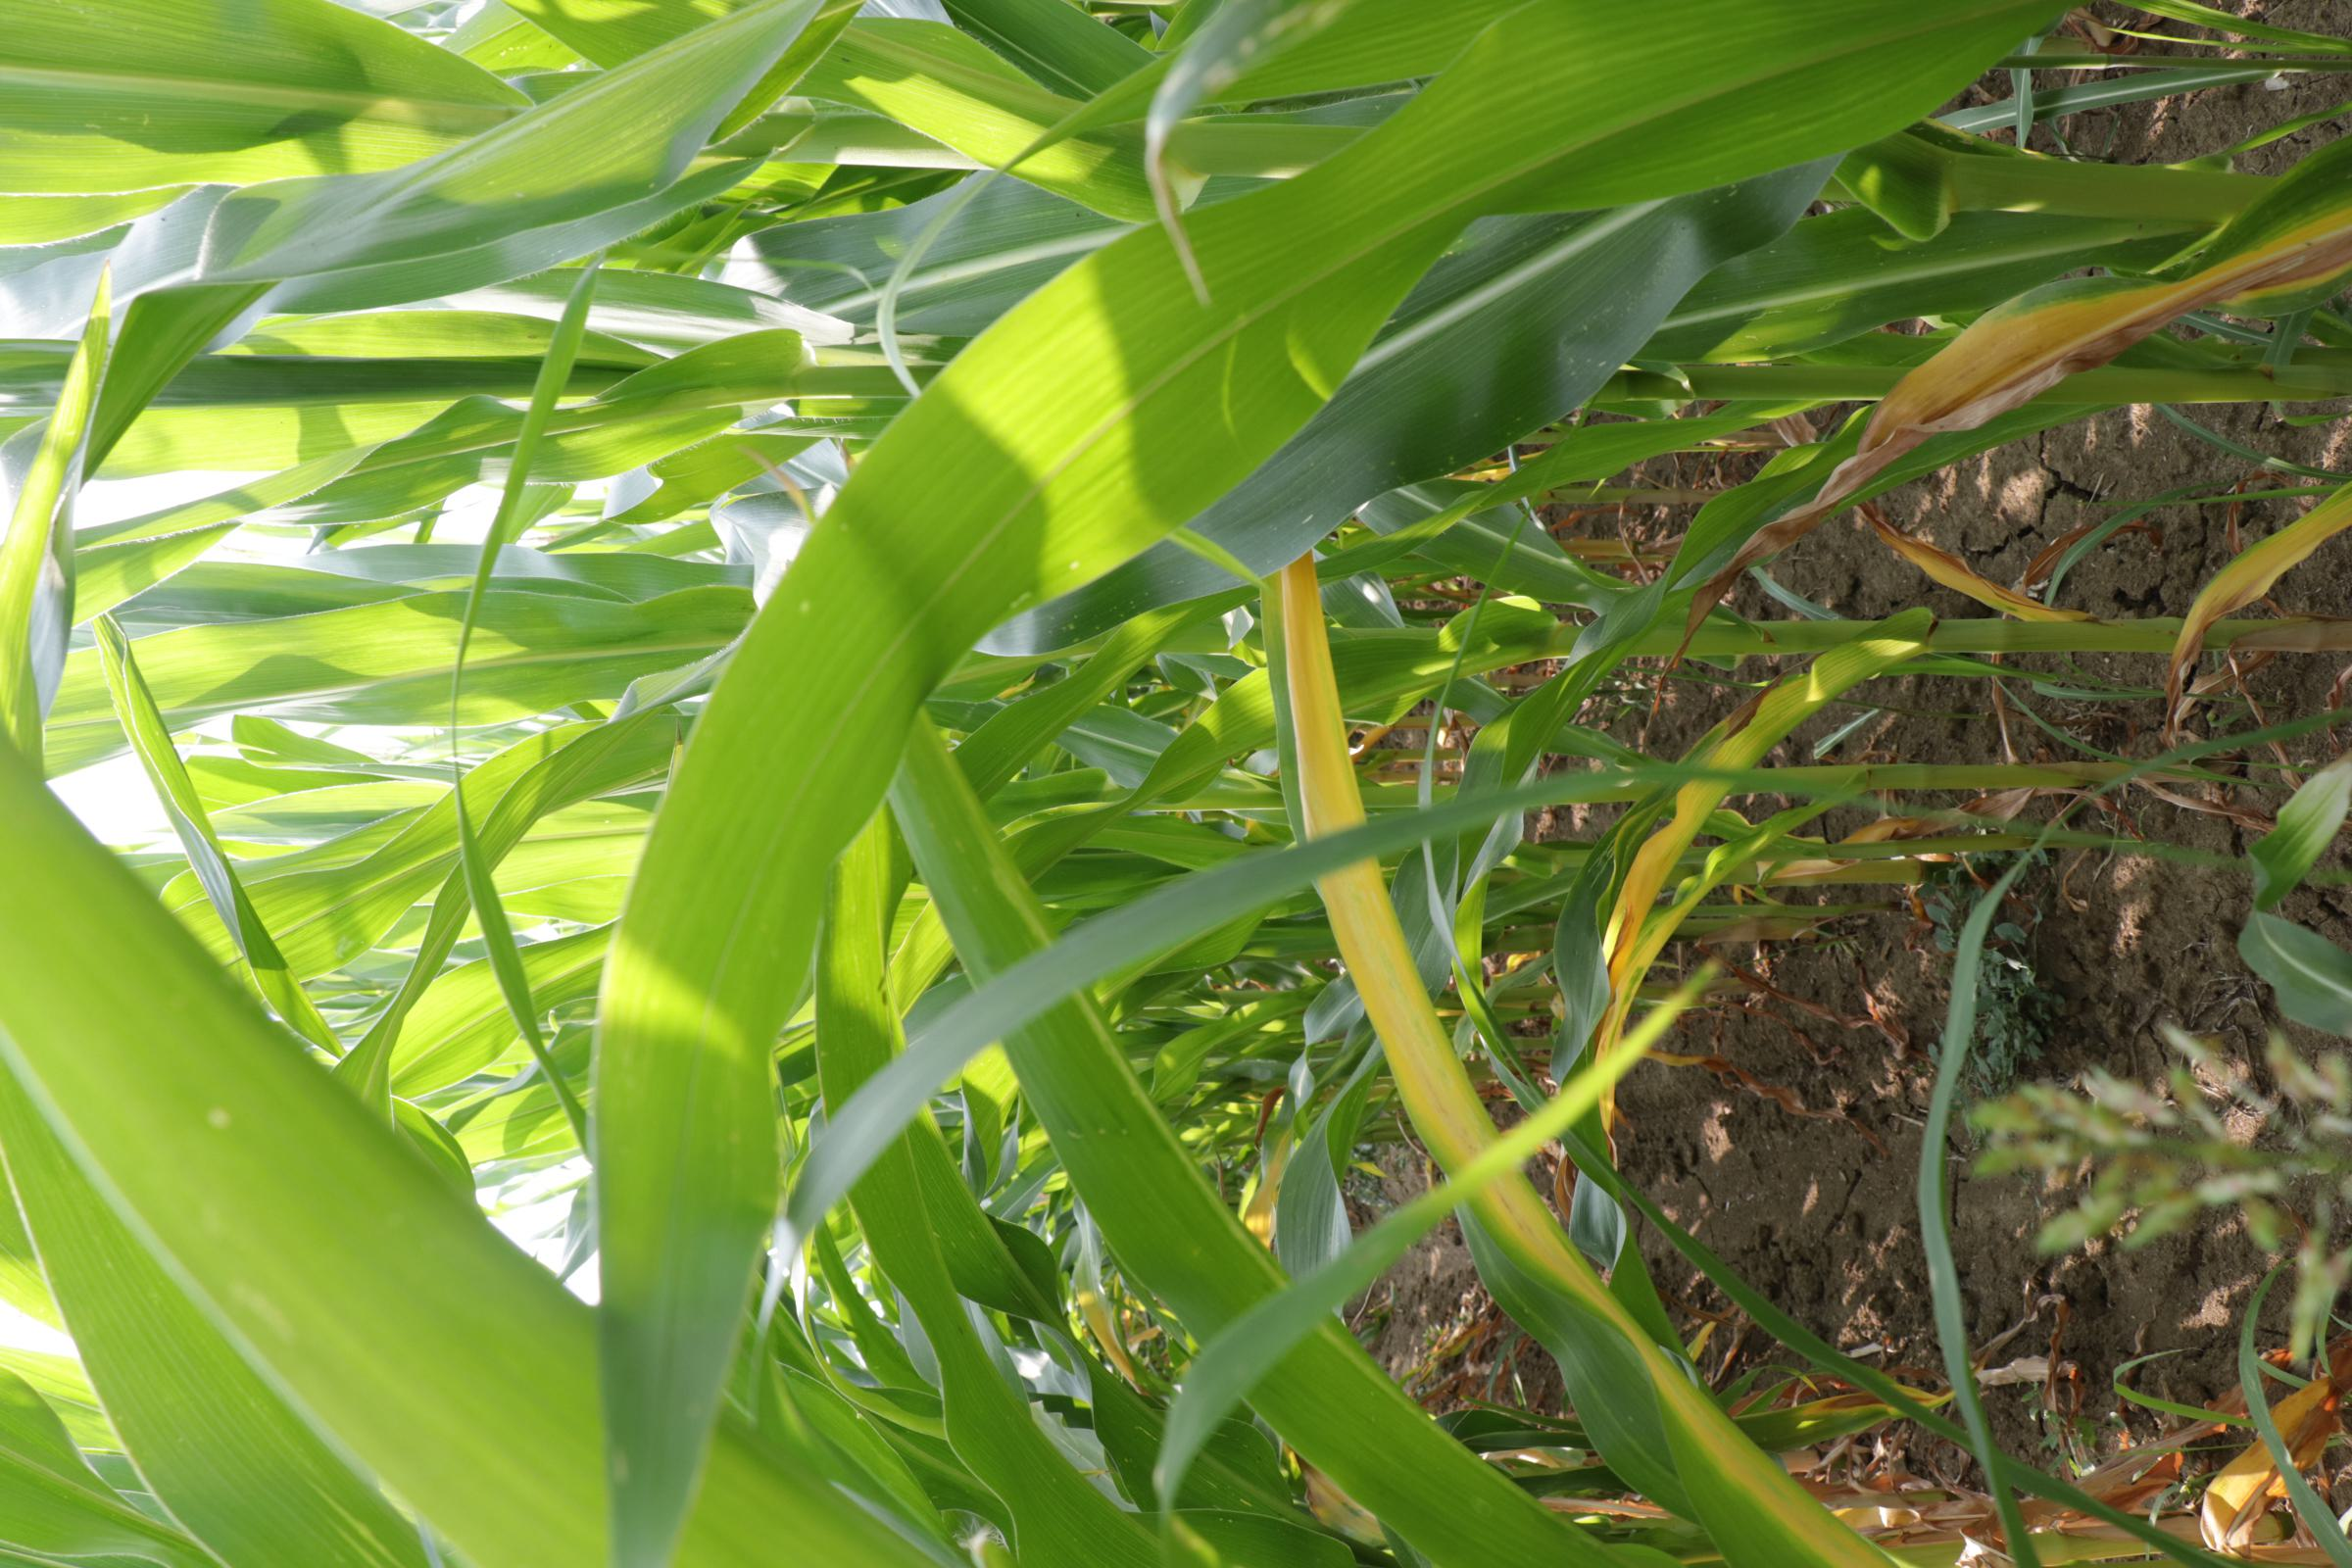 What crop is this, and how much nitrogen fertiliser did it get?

maize, full nitrogen fertilisation
